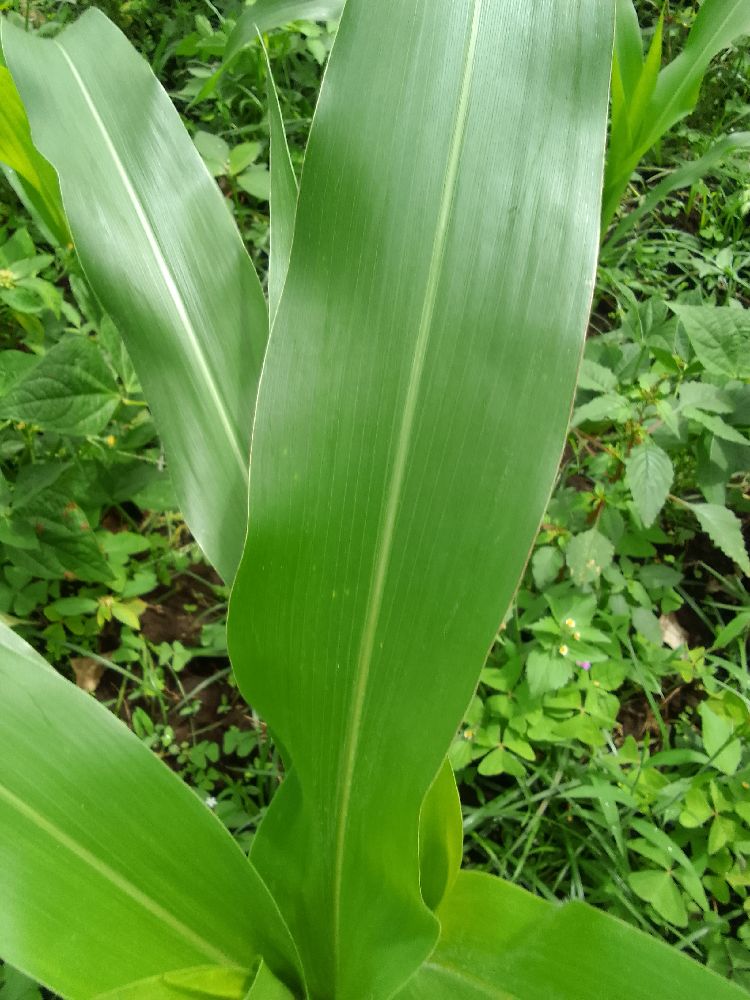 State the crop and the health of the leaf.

maize, healthy
